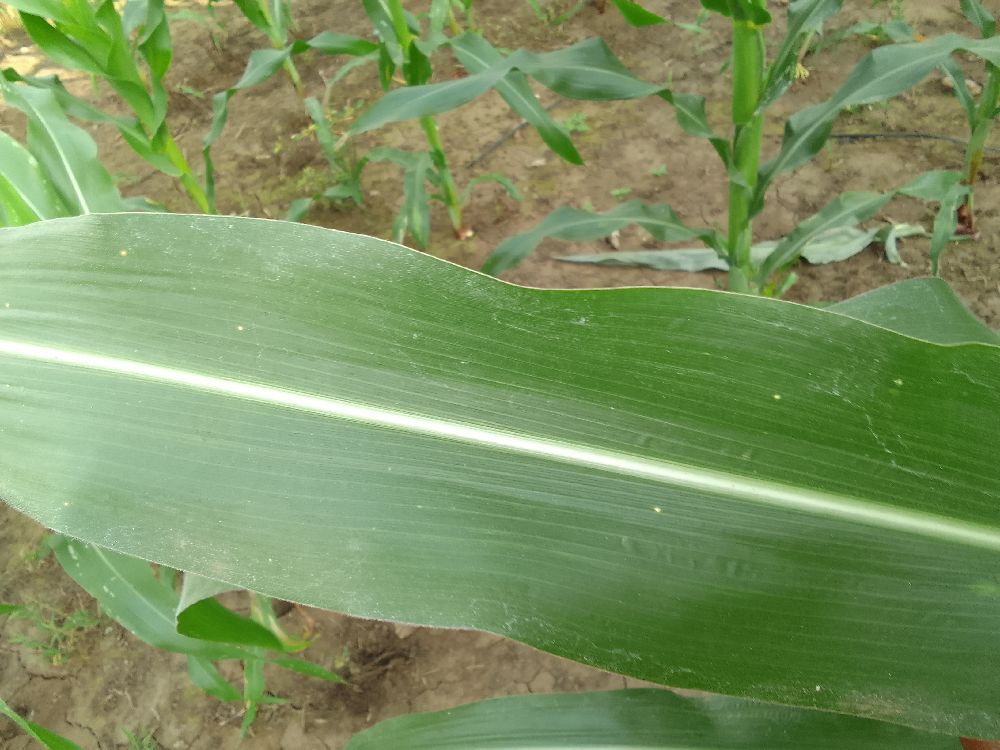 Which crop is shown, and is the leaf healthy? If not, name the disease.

maize, healthy
